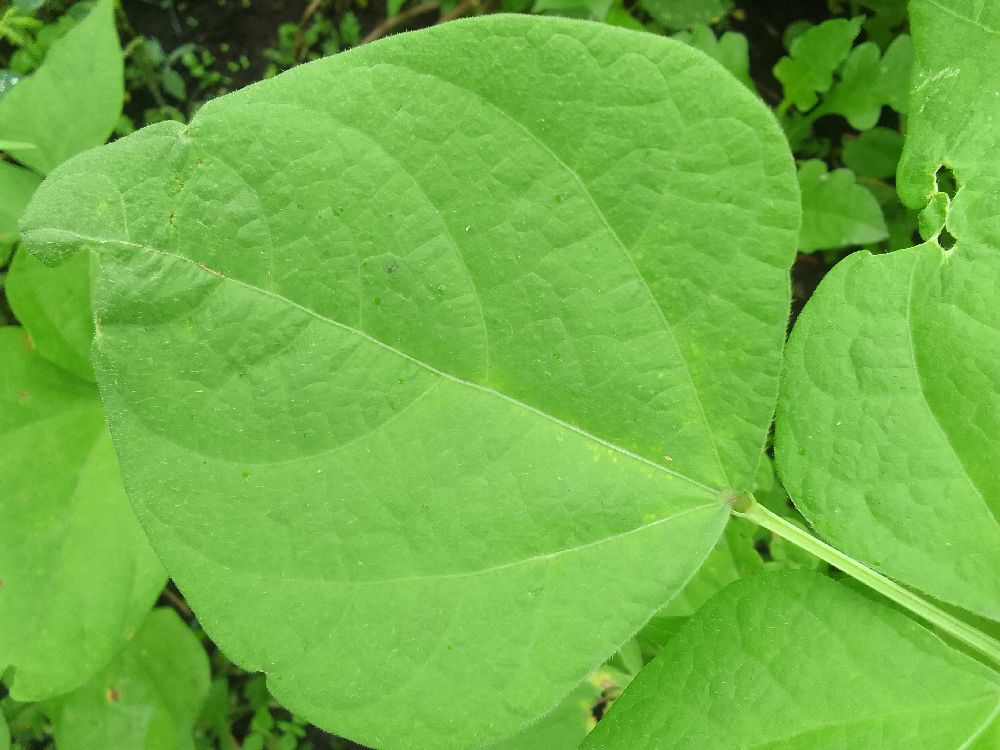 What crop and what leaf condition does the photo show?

common bean, healthy
